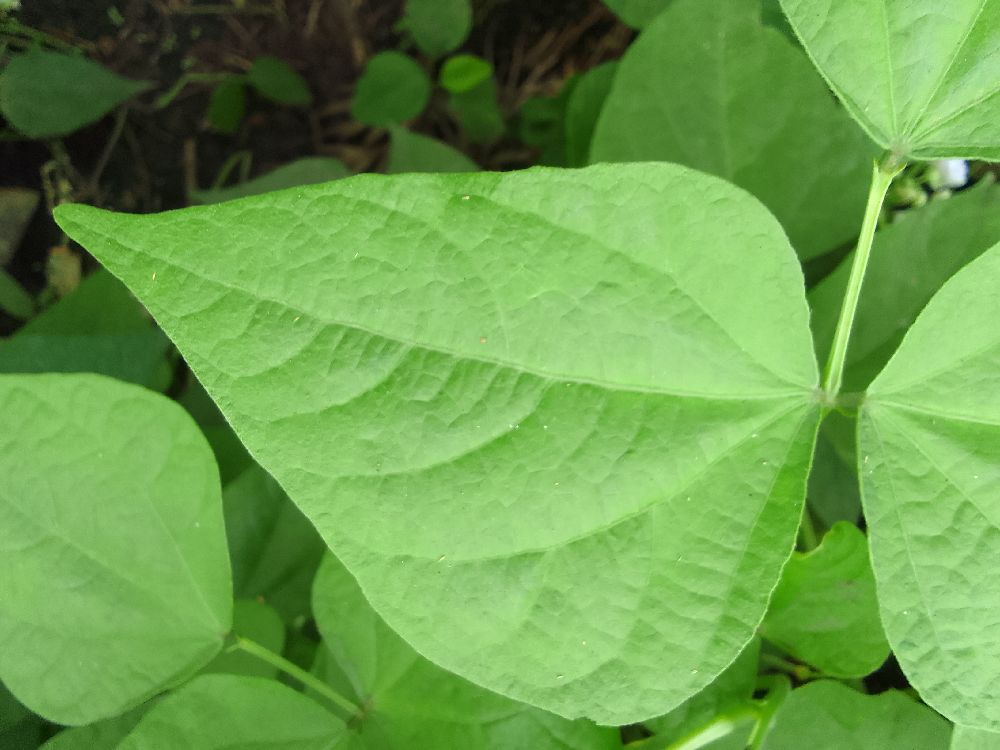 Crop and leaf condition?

common bean, healthy
